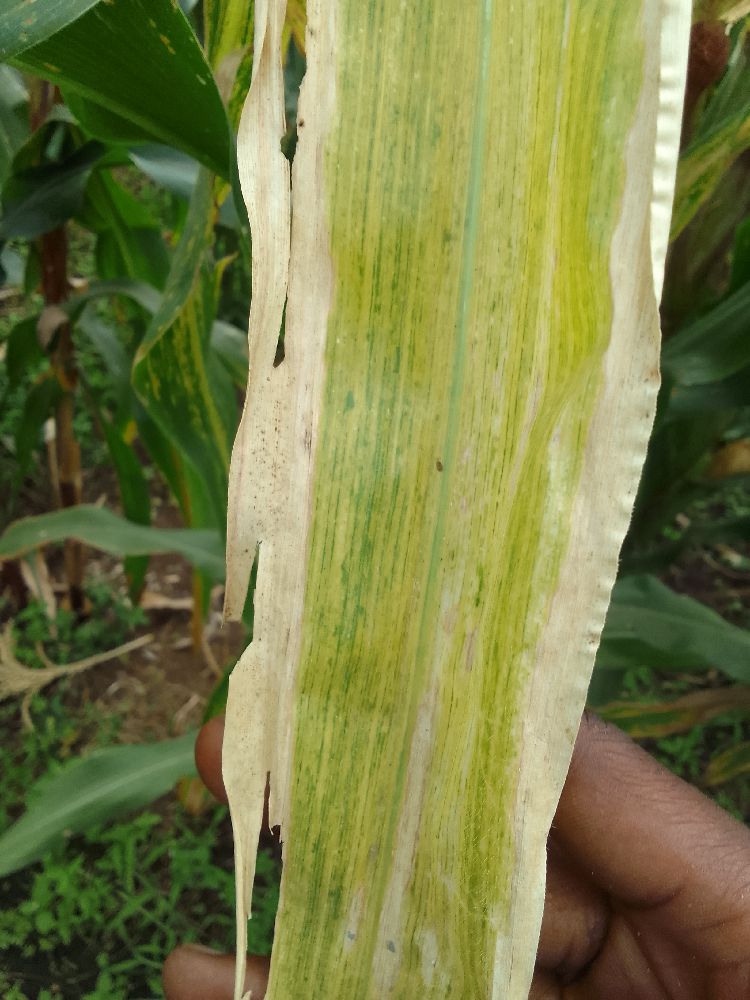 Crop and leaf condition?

maize, maize lethal necrosis
